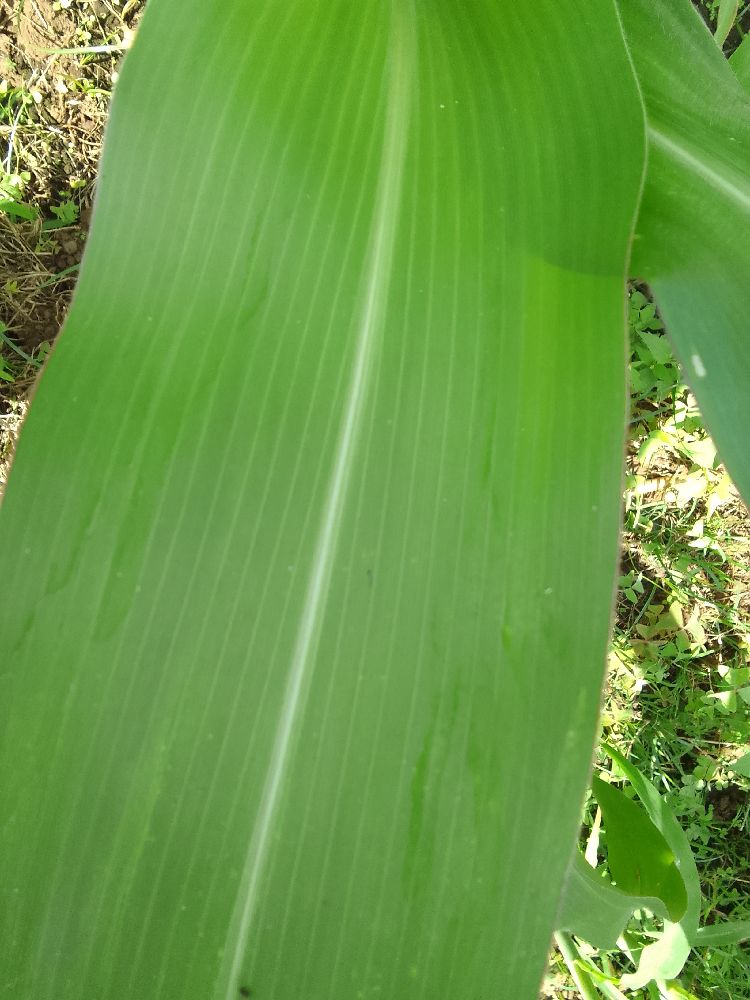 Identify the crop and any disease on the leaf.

maize, healthy
